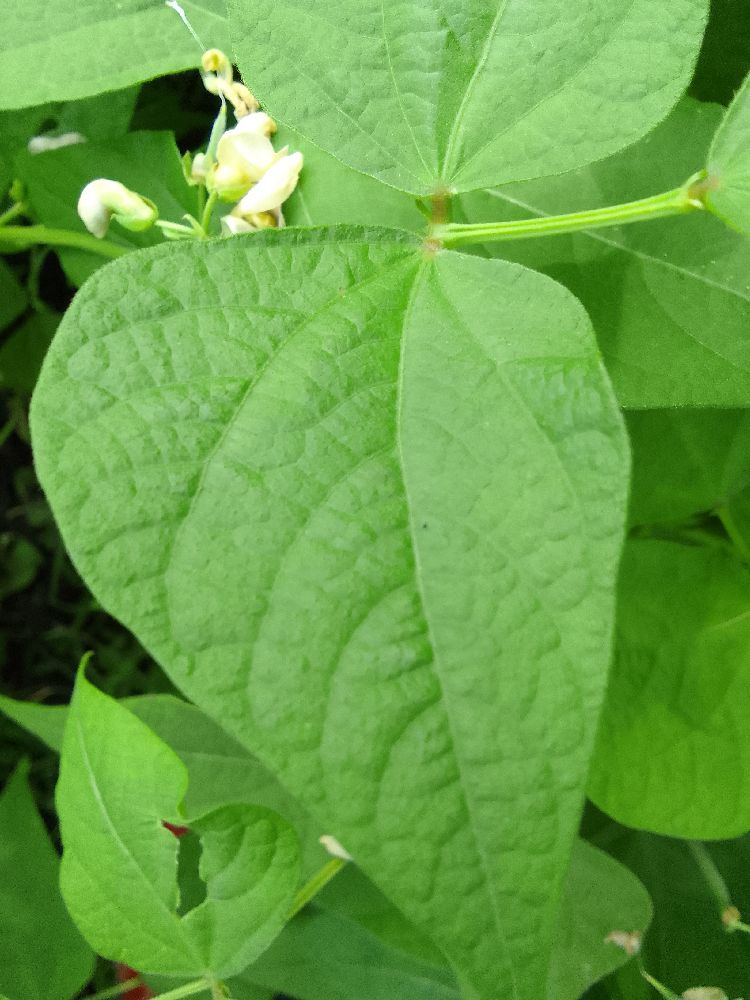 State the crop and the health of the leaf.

common bean, healthy
